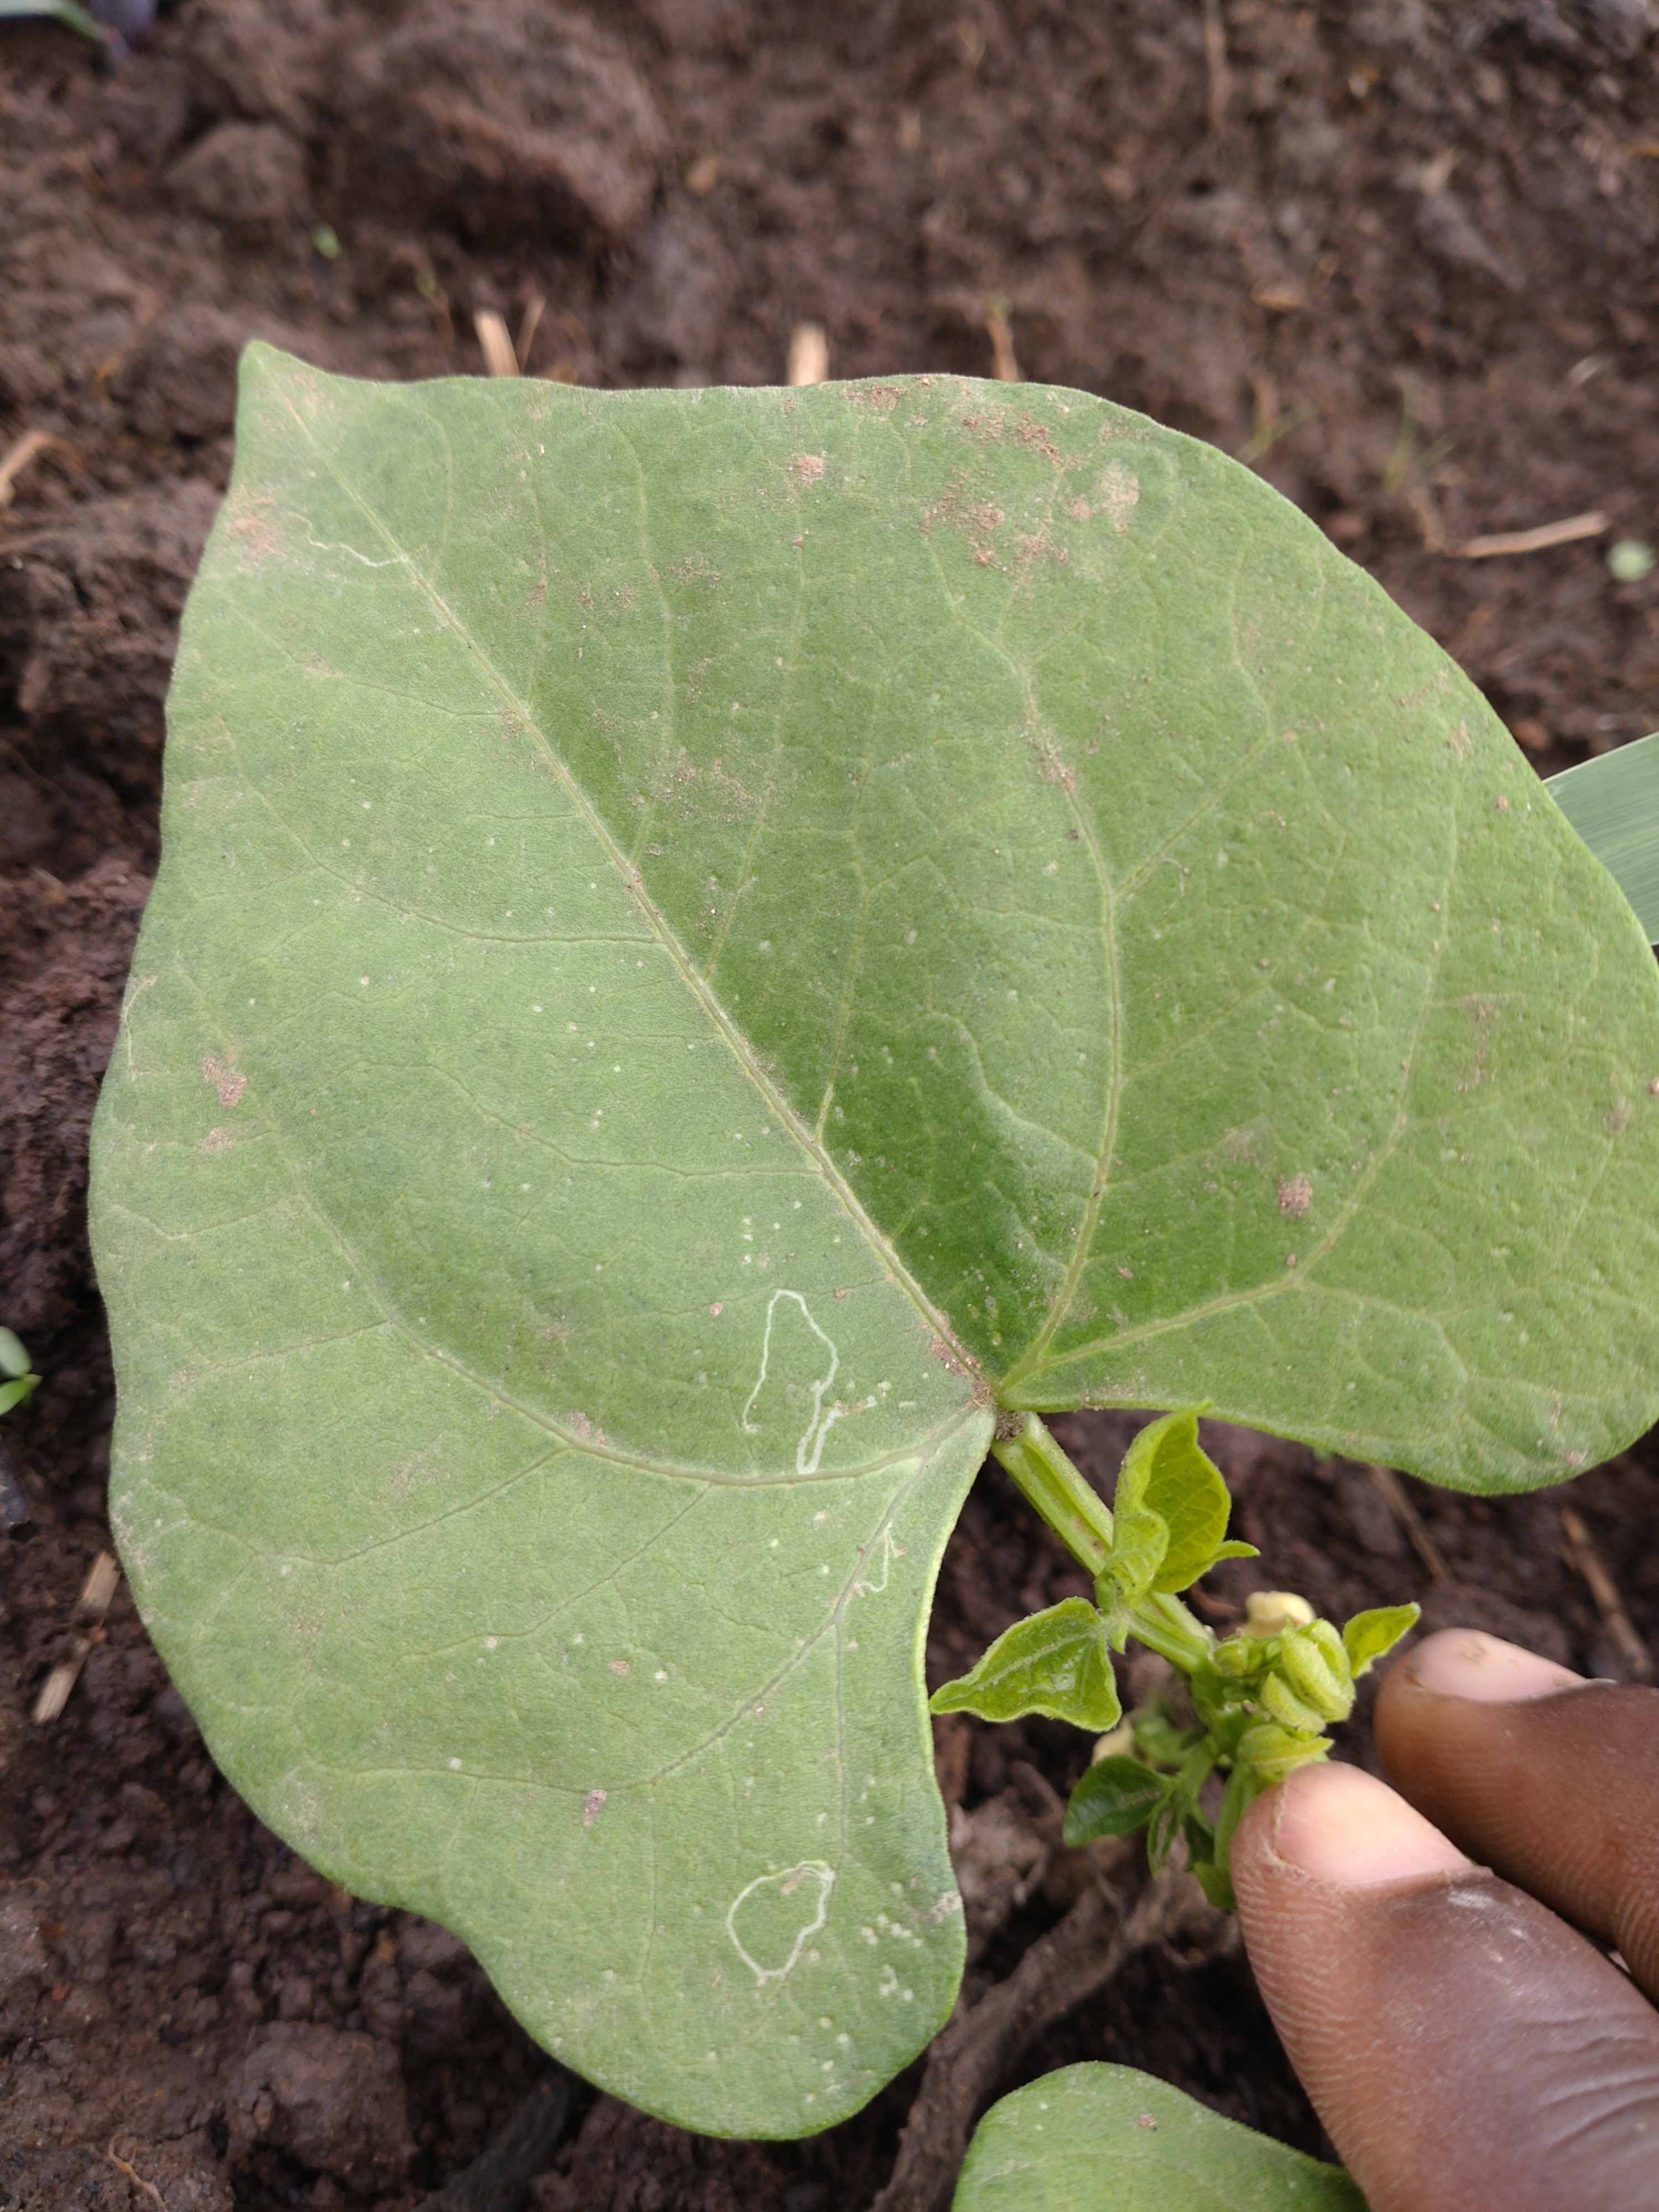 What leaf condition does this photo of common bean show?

healthy
